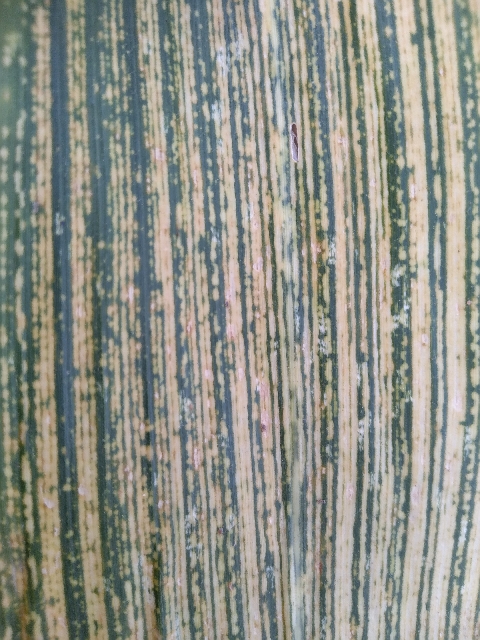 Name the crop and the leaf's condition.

maize, maize streak virus
